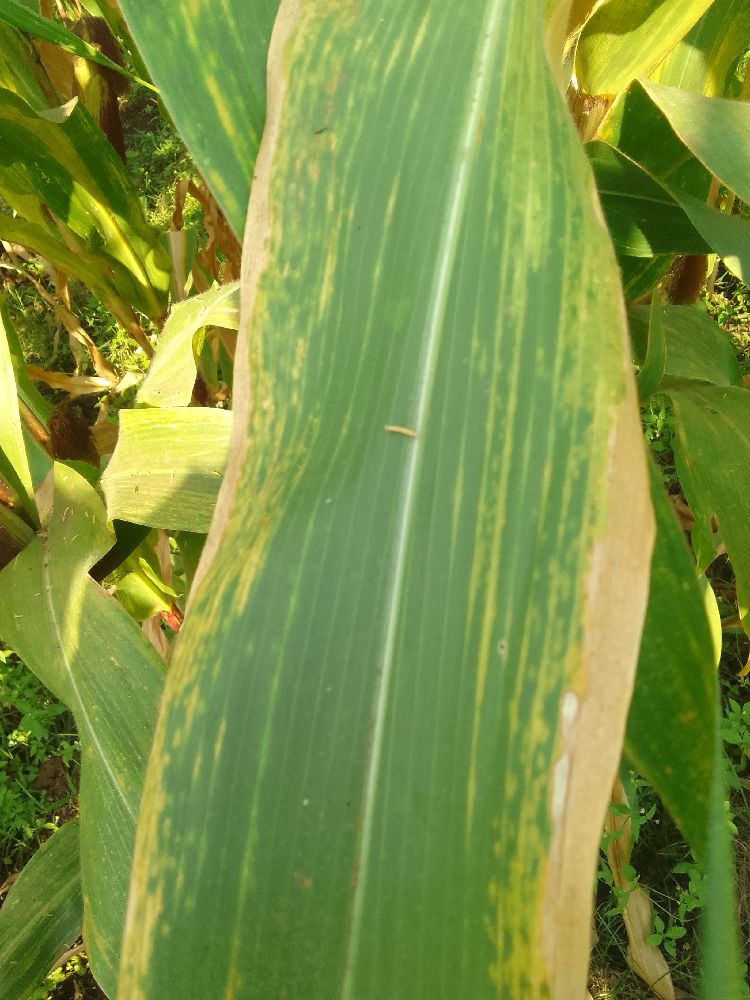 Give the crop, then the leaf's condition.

maize, maize lethal necrosis
